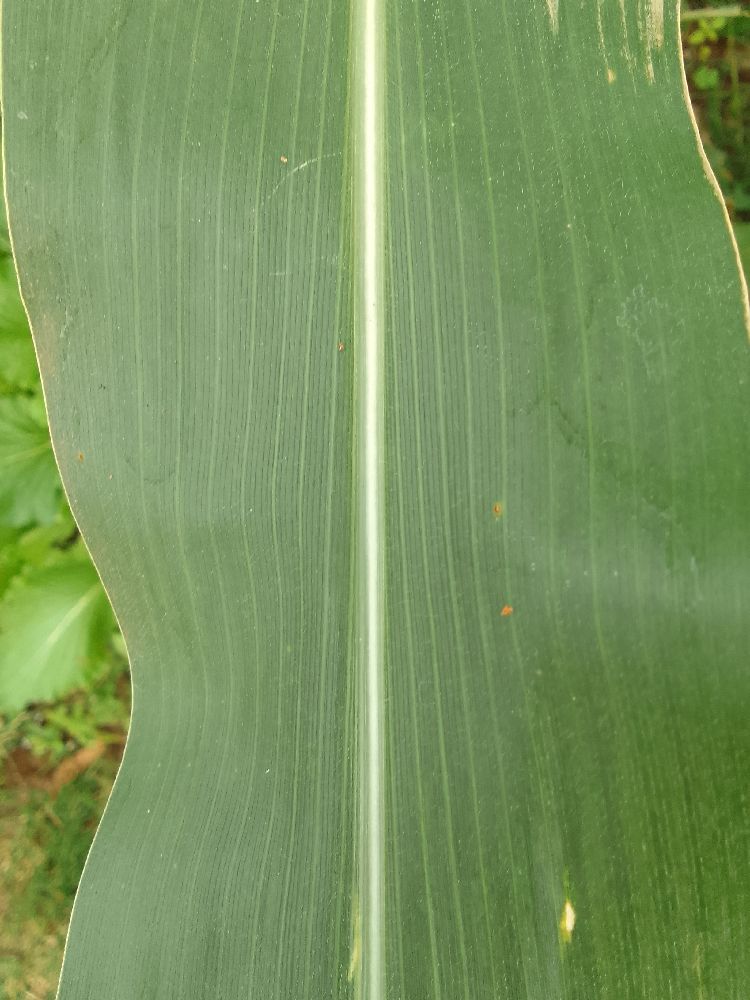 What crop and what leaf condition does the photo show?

maize, healthy
